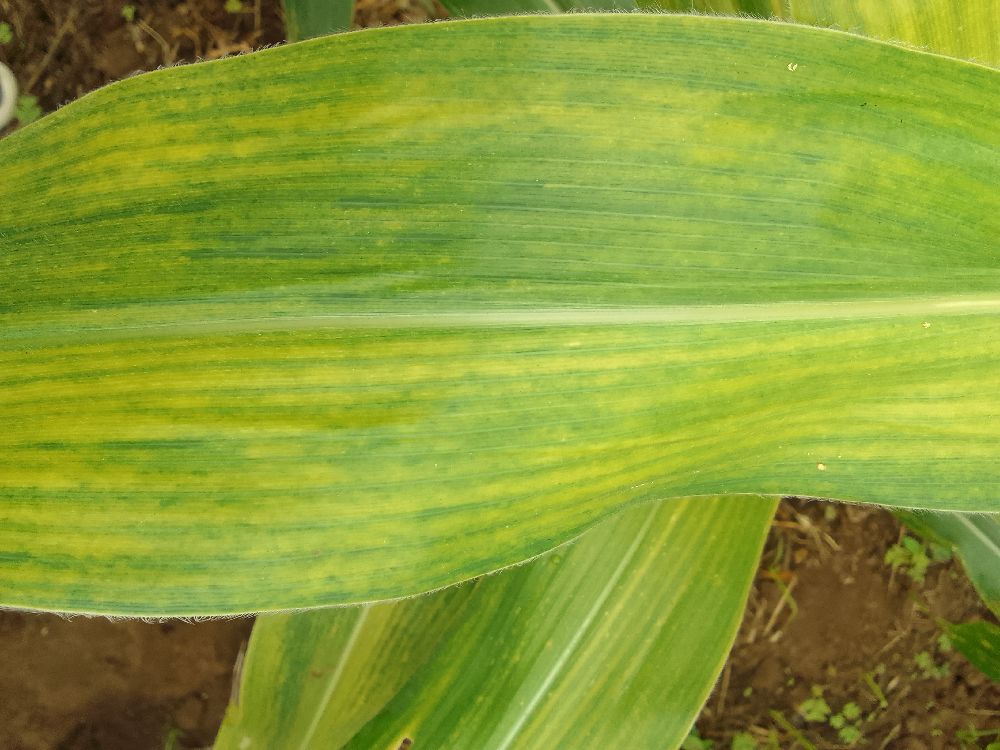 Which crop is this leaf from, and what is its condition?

maize, maize lethal necrosis
